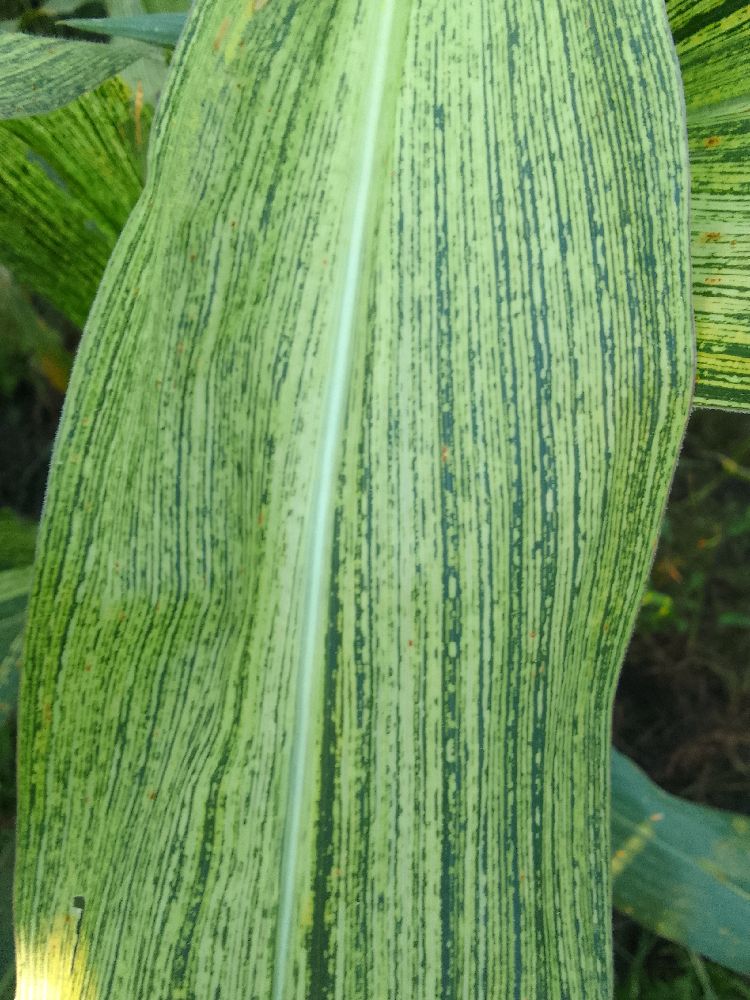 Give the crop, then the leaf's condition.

maize, maize streak virus
